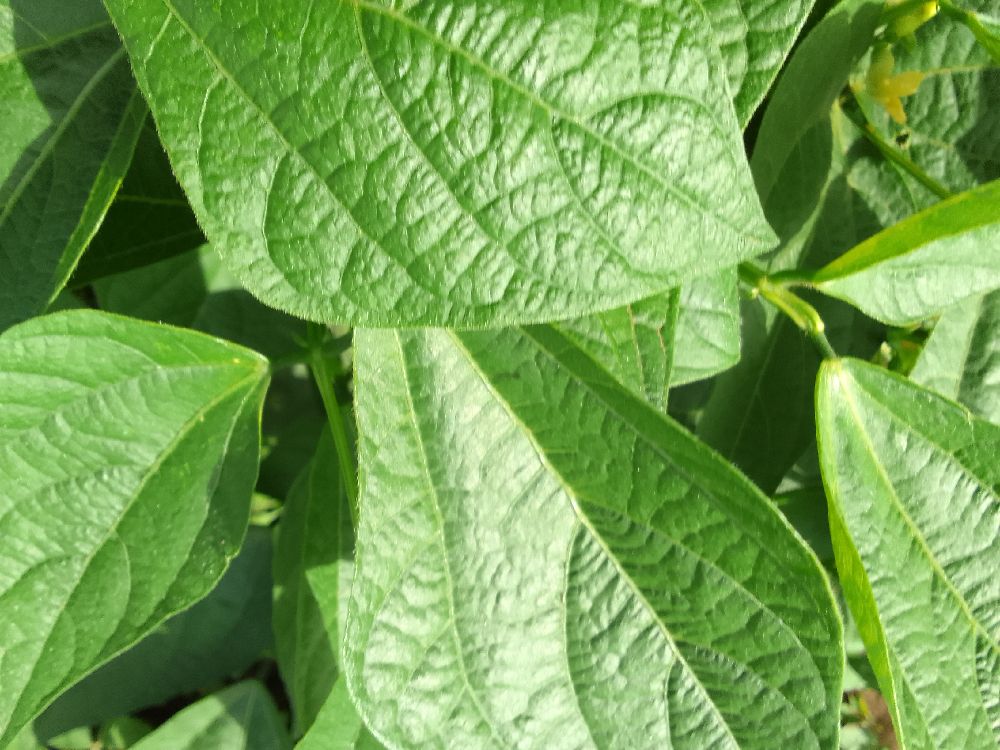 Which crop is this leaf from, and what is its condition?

common bean, healthy
